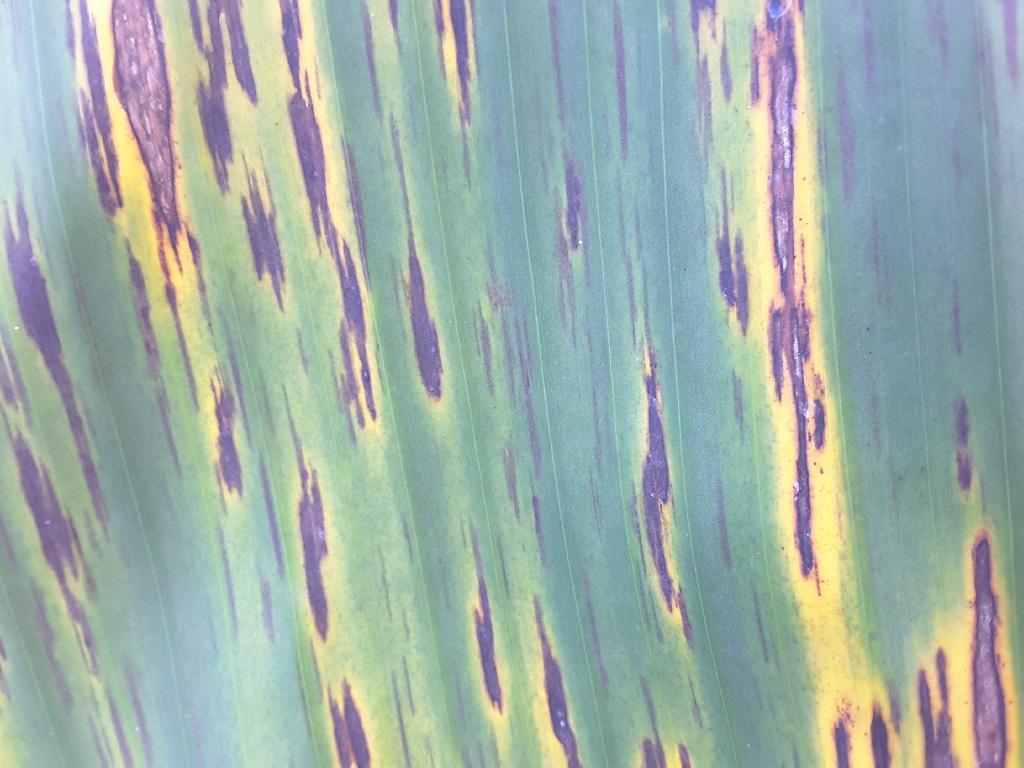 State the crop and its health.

banana, black sigatoka
